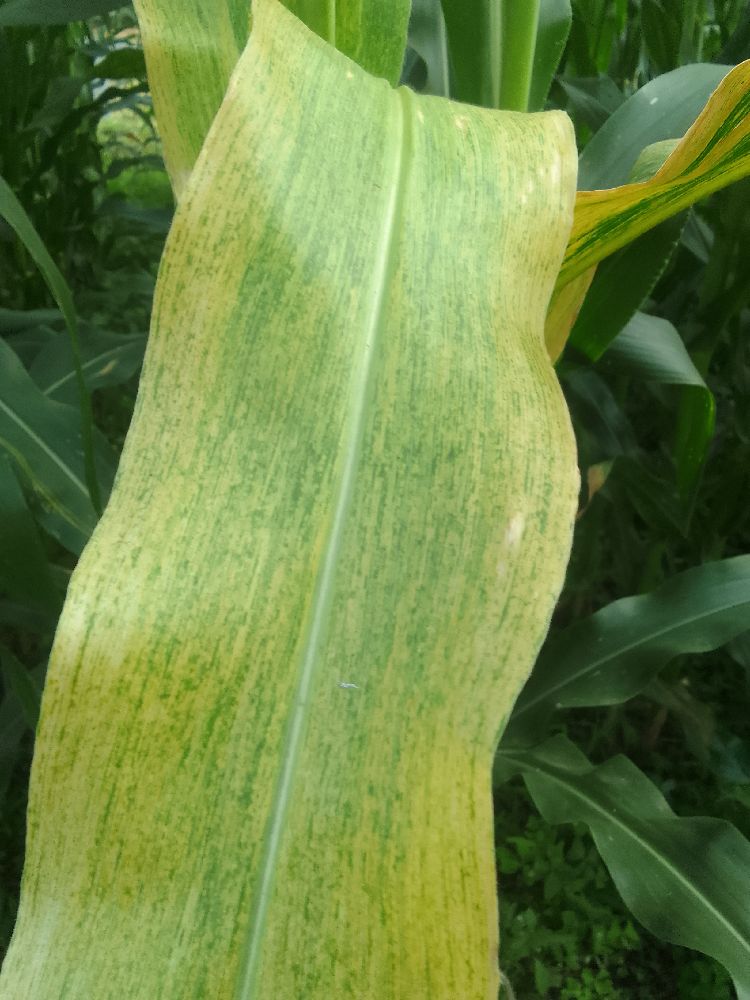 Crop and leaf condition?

maize, maize lethal necrosis
